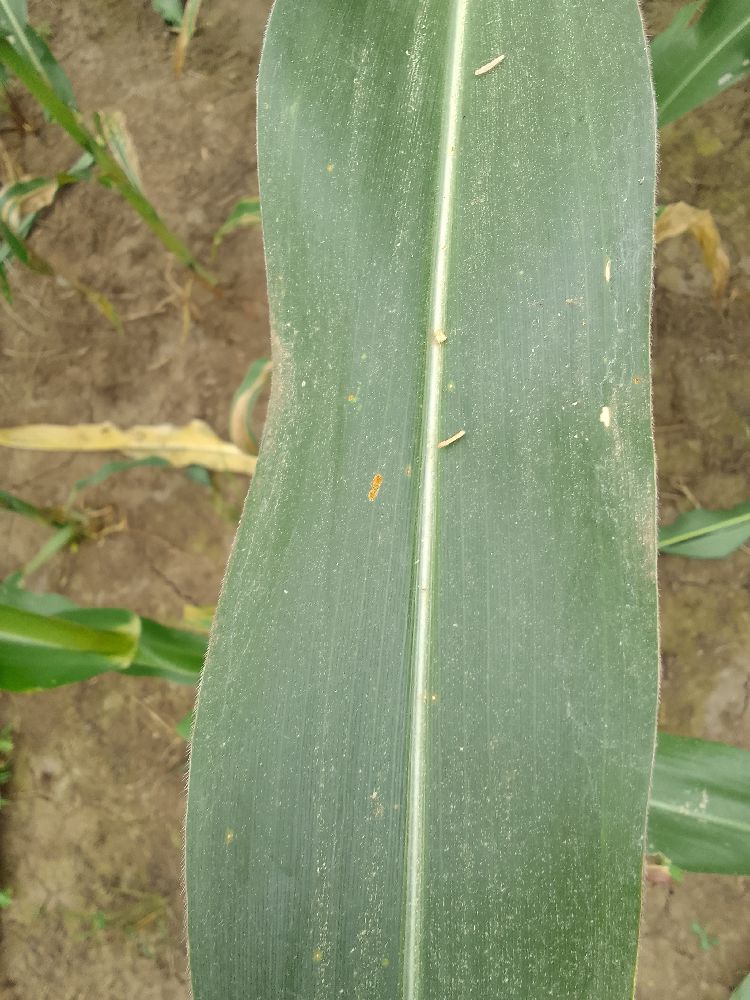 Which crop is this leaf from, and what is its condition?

maize, healthy
